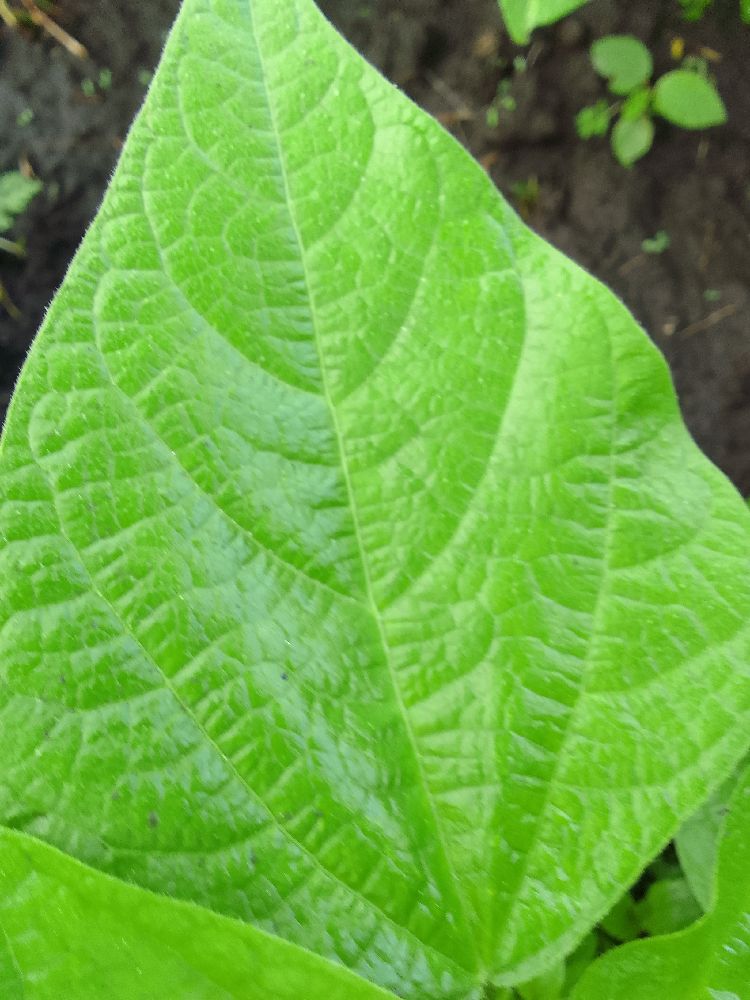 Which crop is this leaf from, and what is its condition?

common bean, healthy
